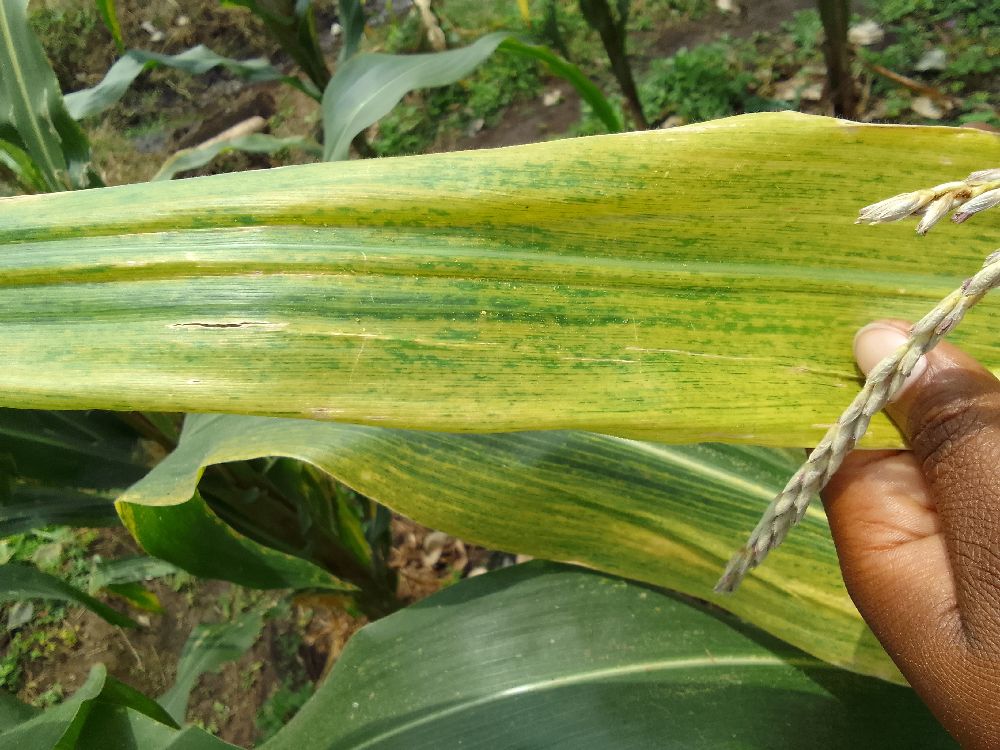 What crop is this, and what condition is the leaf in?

maize, maize lethal necrosis
